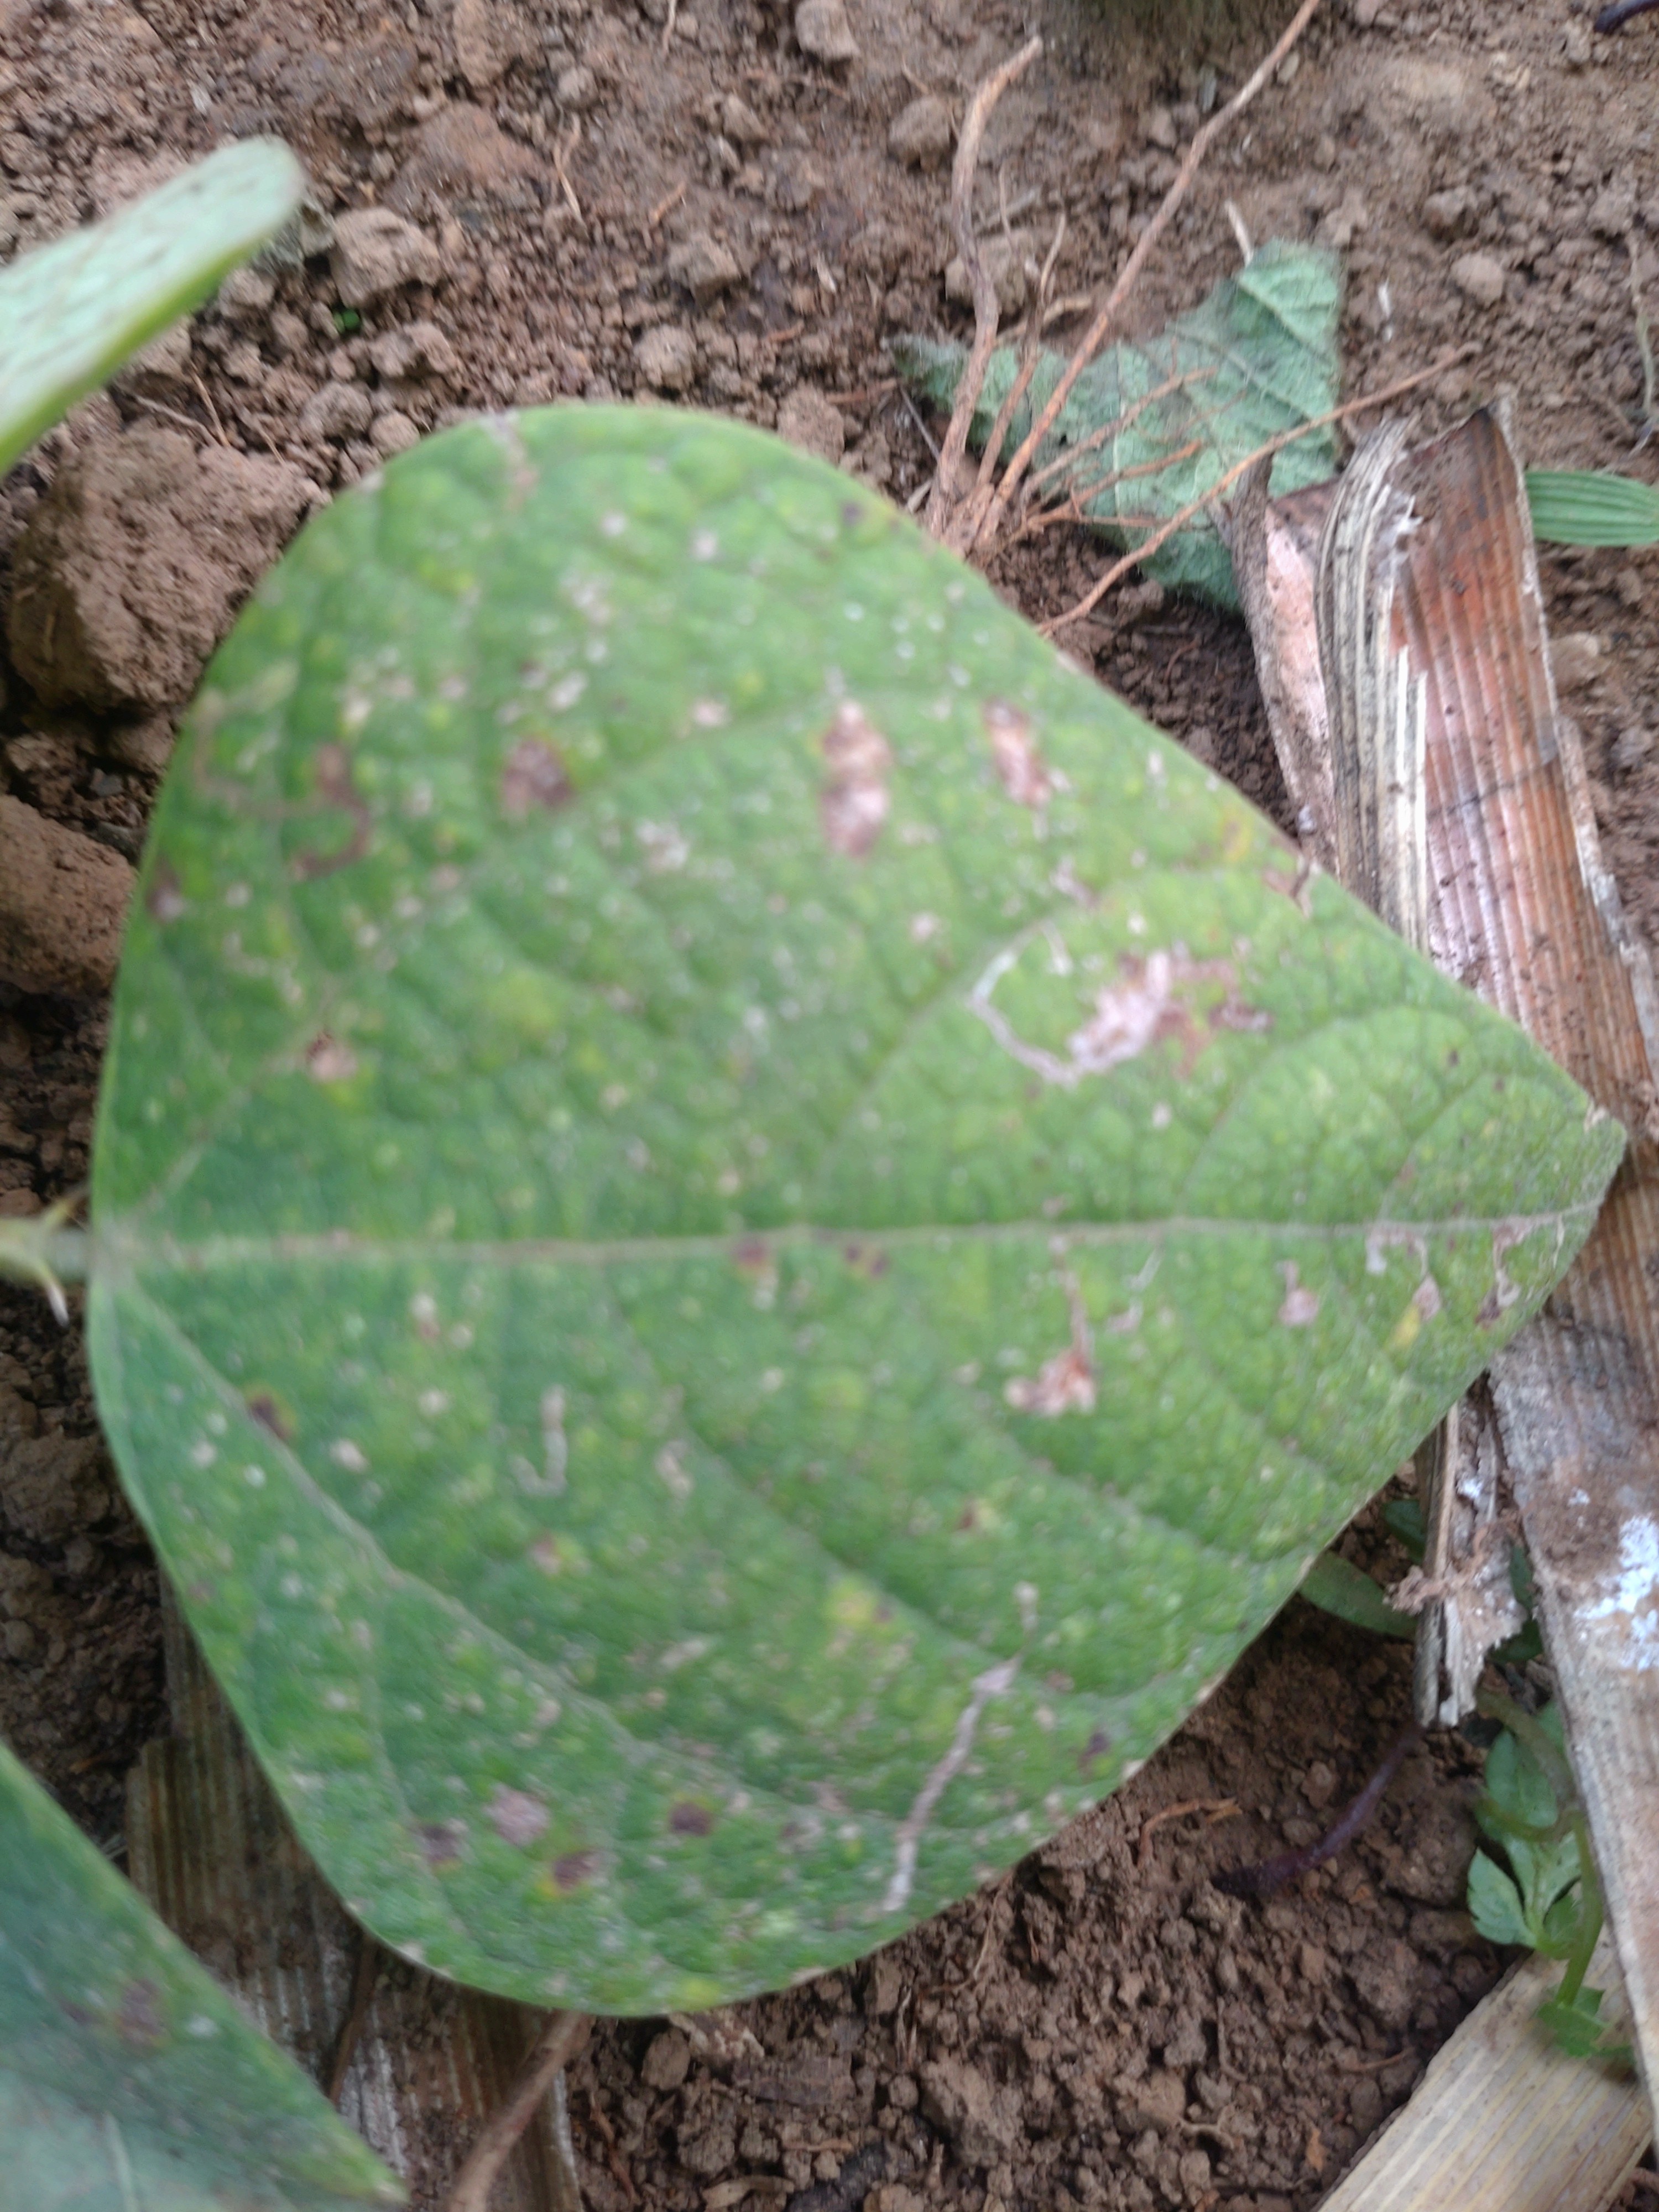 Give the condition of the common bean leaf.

anthracnose
